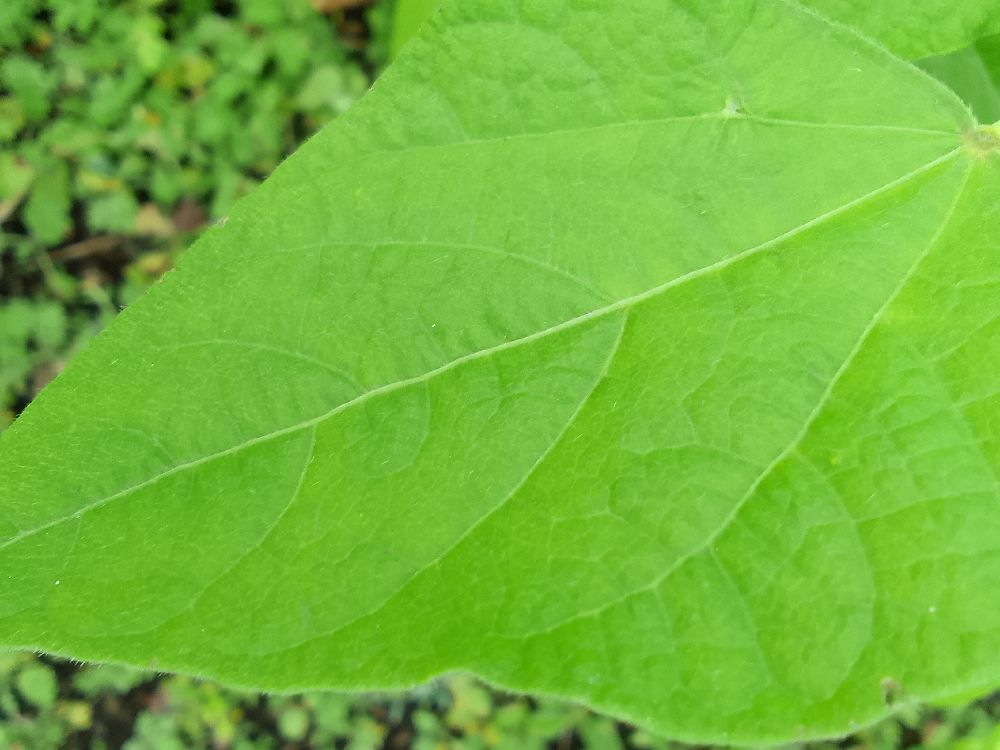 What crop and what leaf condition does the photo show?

common bean, healthy
